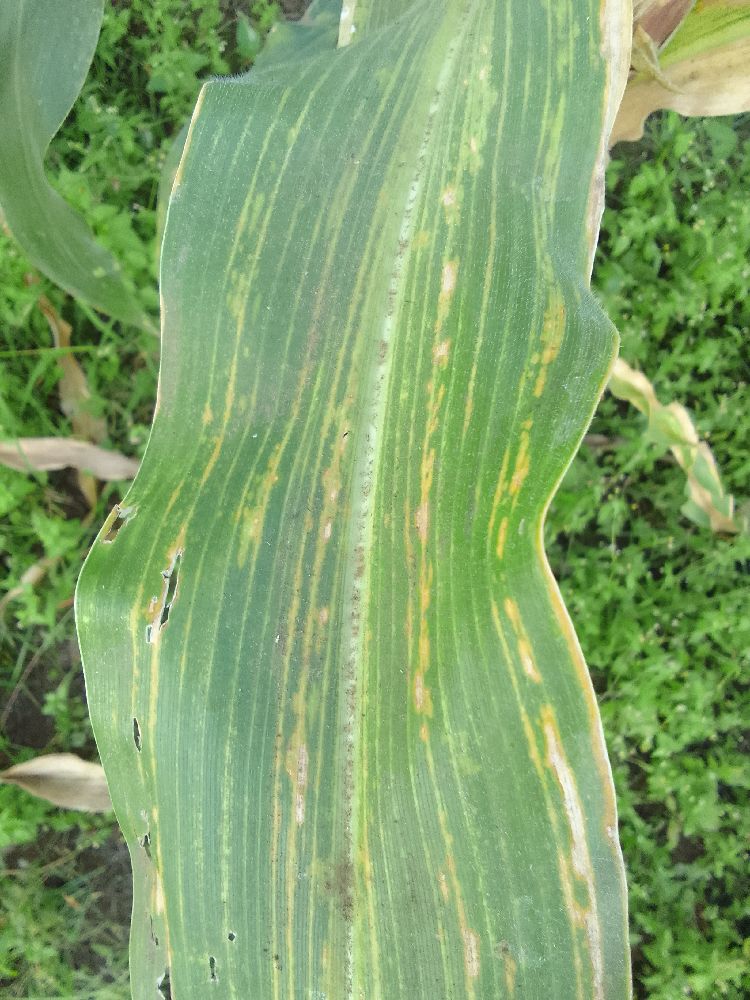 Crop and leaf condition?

maize, maize lethal necrosis
